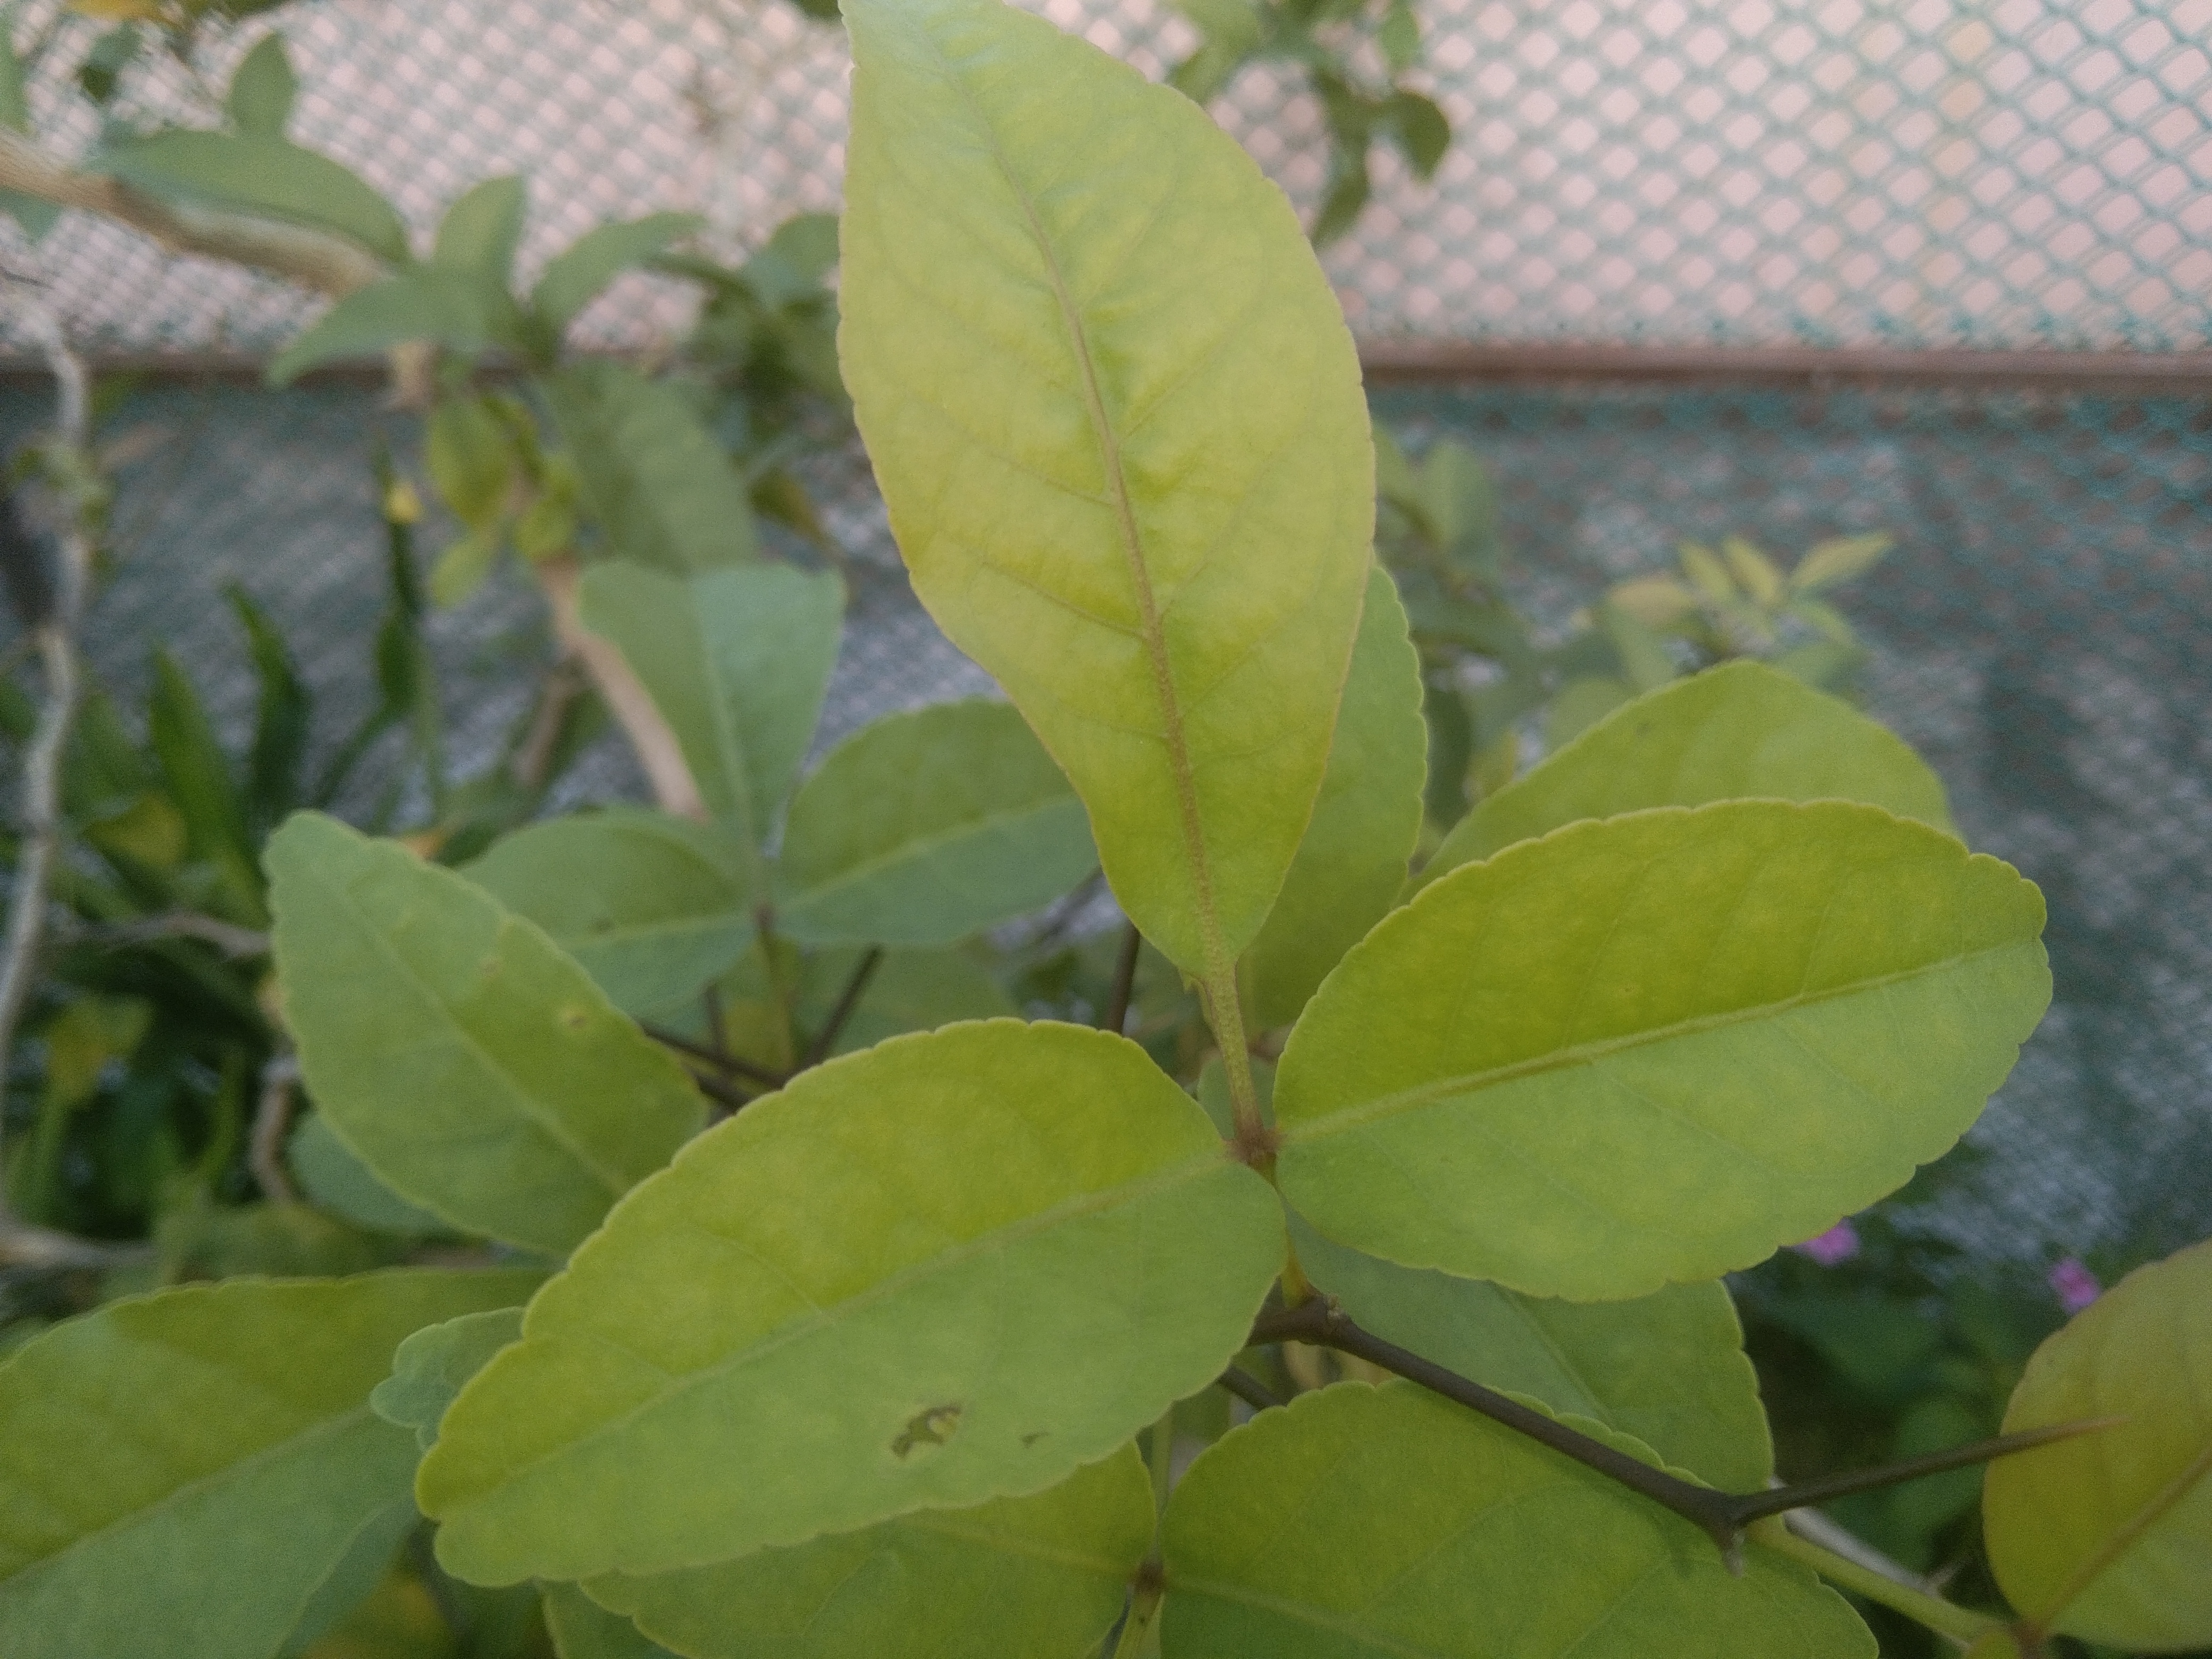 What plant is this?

wood apple
